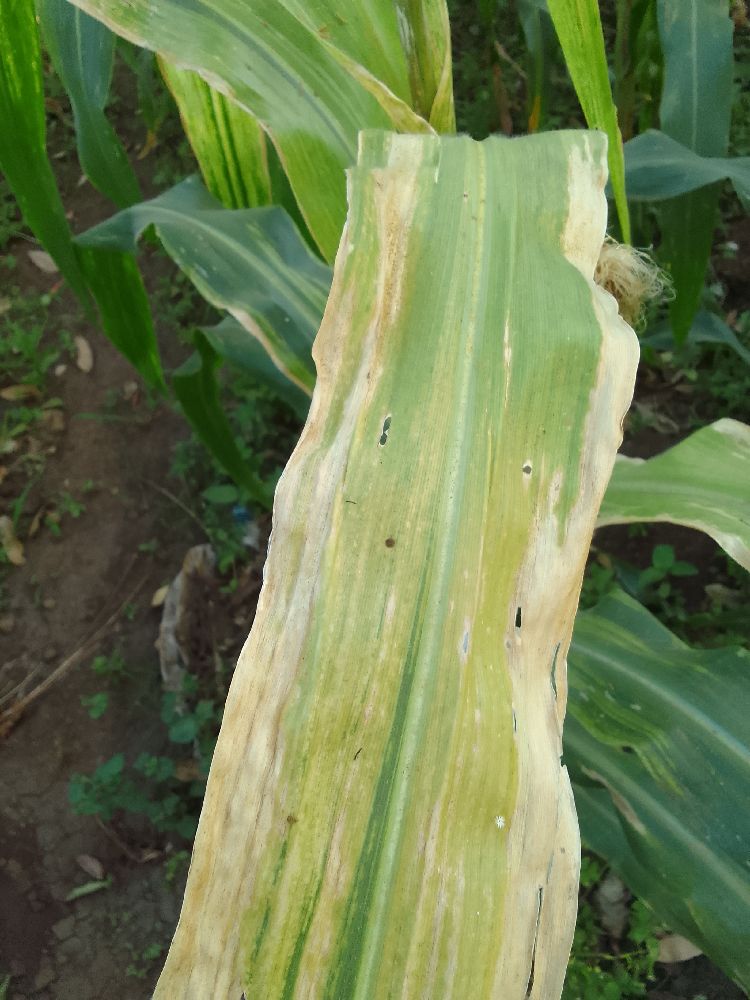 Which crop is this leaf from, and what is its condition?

maize, maize lethal necrosis
